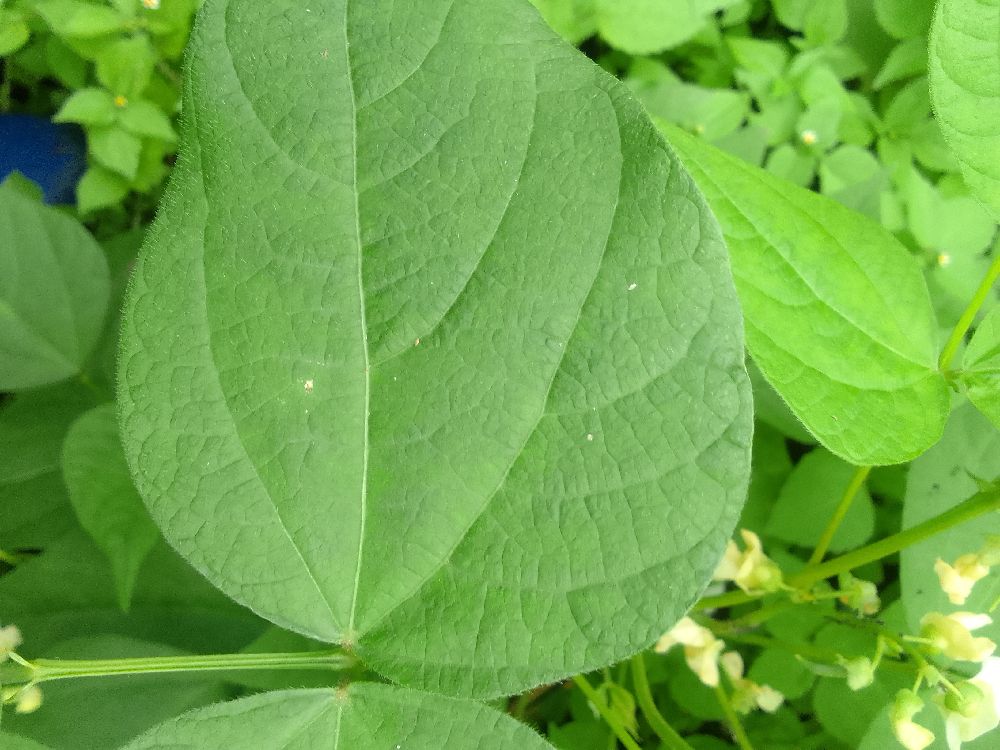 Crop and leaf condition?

common bean, healthy
